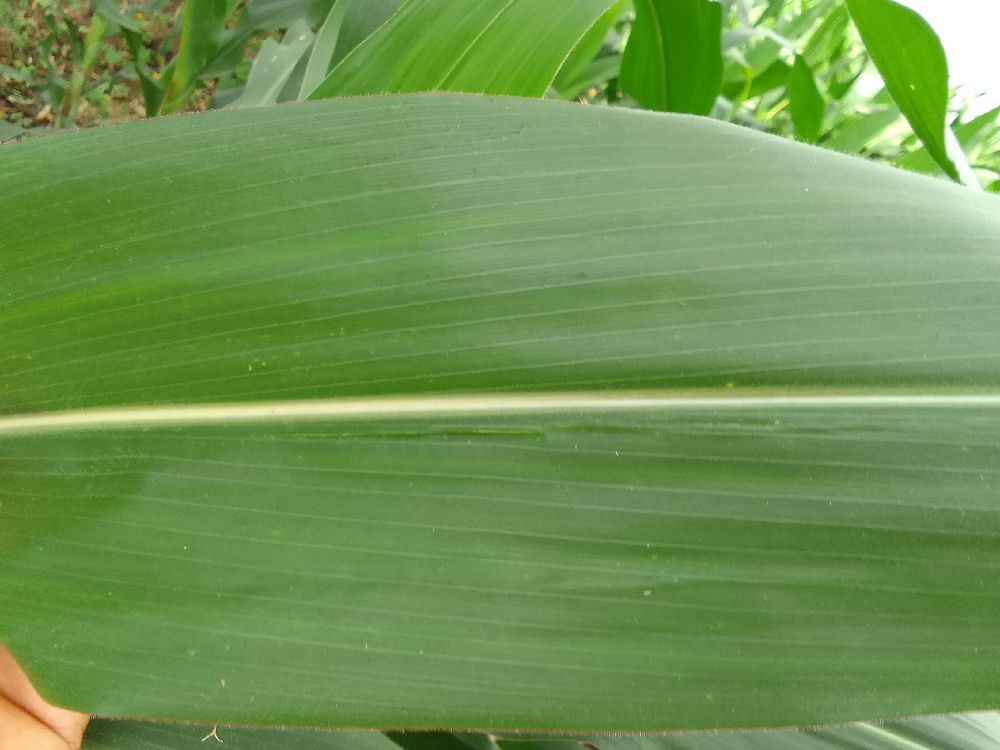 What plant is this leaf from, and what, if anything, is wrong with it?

maize, healthy
